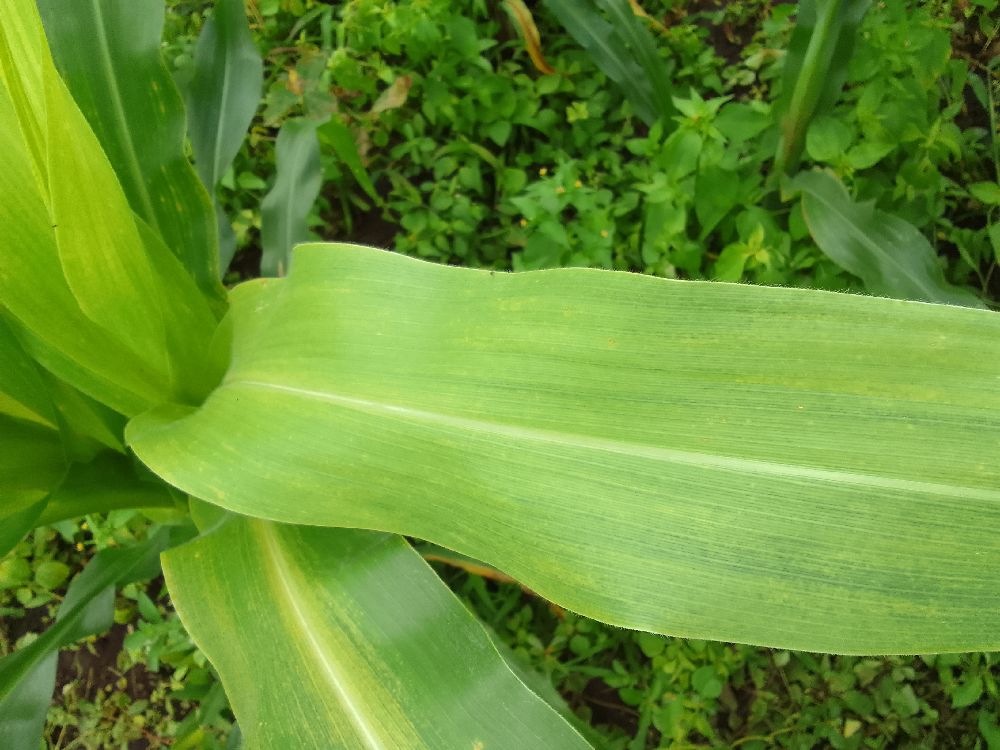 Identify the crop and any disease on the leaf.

maize, maize lethal necrosis
